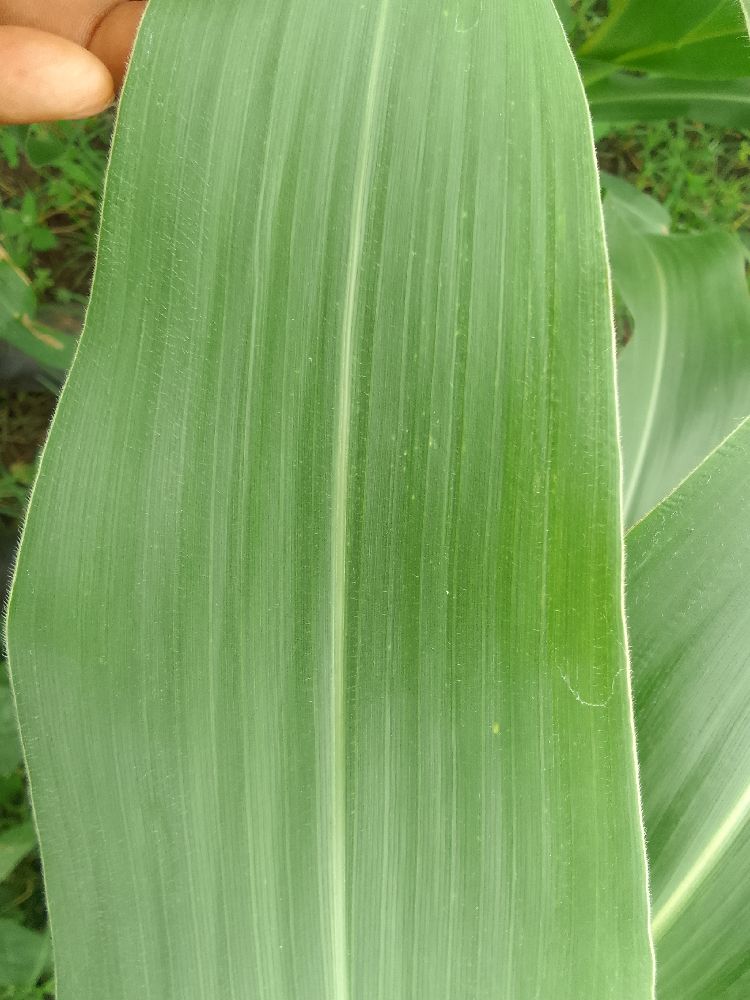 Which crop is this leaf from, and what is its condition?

maize, healthy
